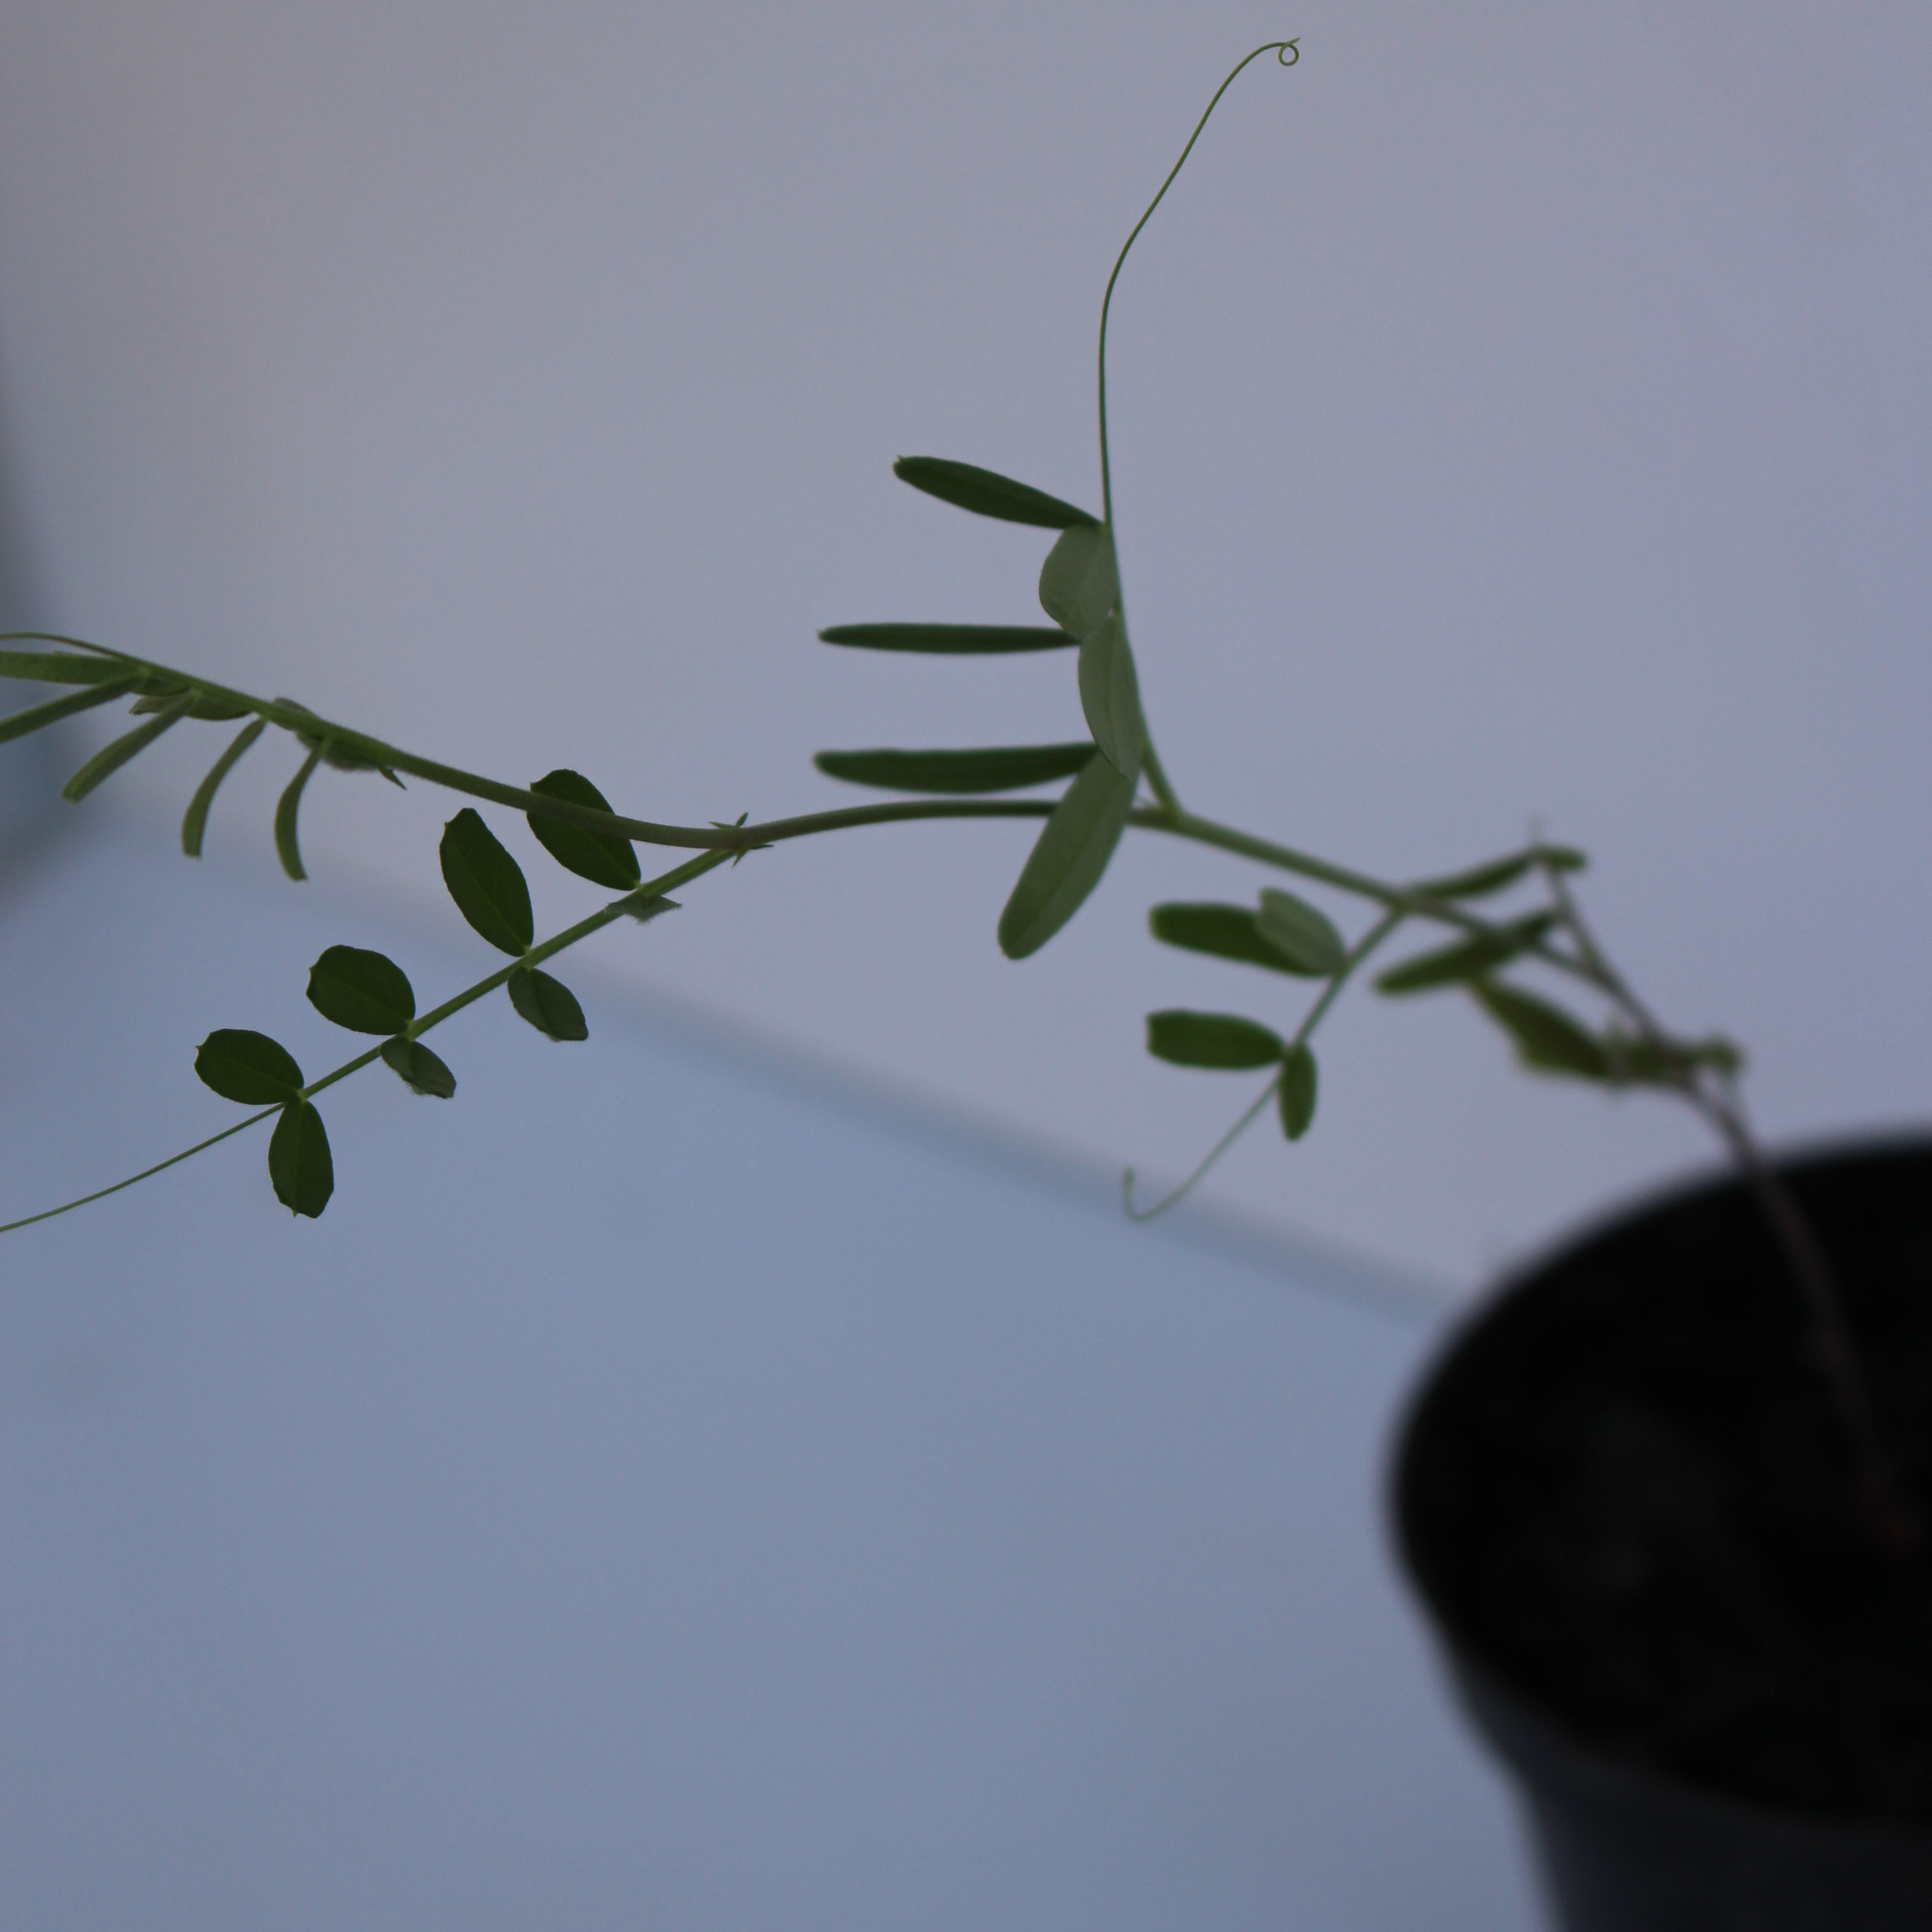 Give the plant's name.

Vicia sativa
